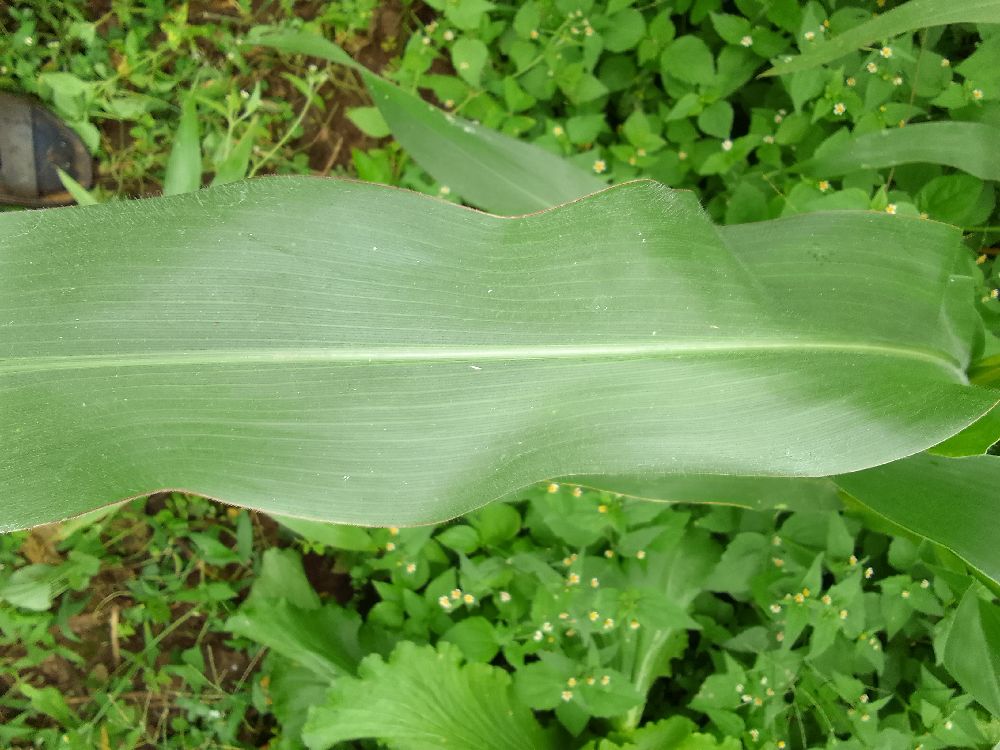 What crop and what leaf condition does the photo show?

maize, healthy
